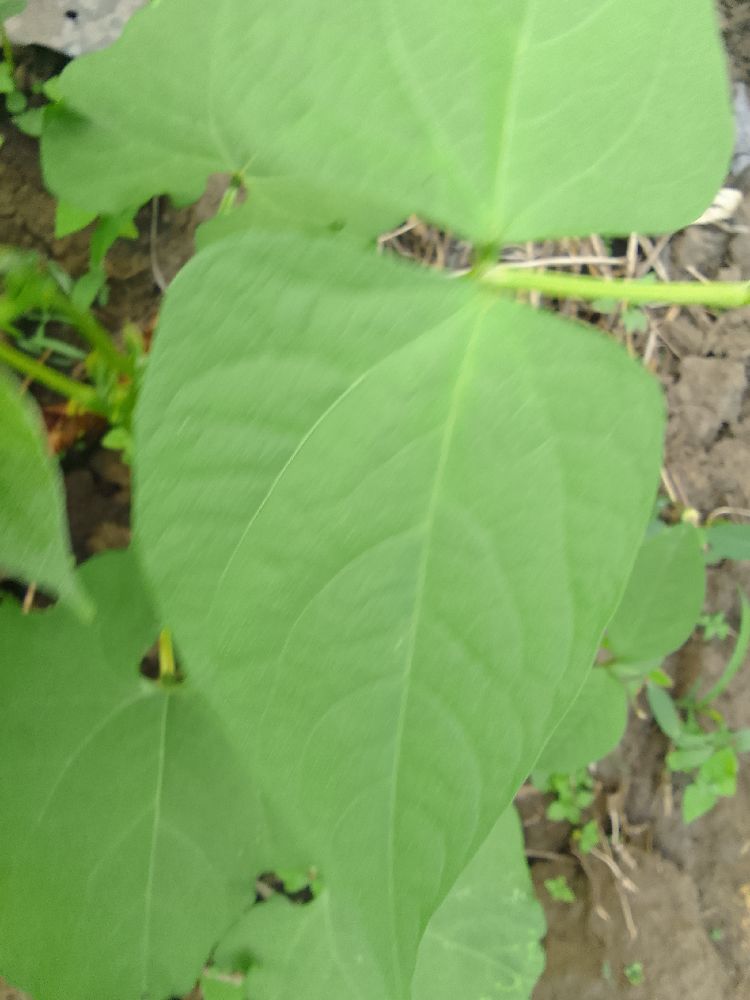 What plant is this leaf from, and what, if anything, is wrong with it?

common bean, healthy
